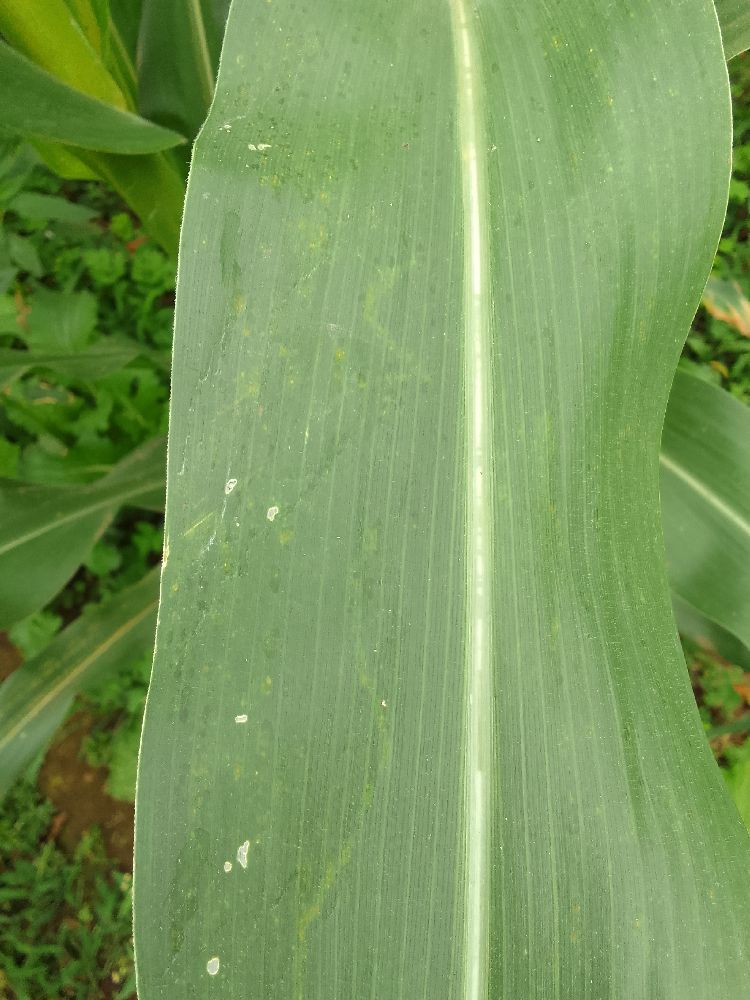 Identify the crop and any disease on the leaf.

maize, healthy
